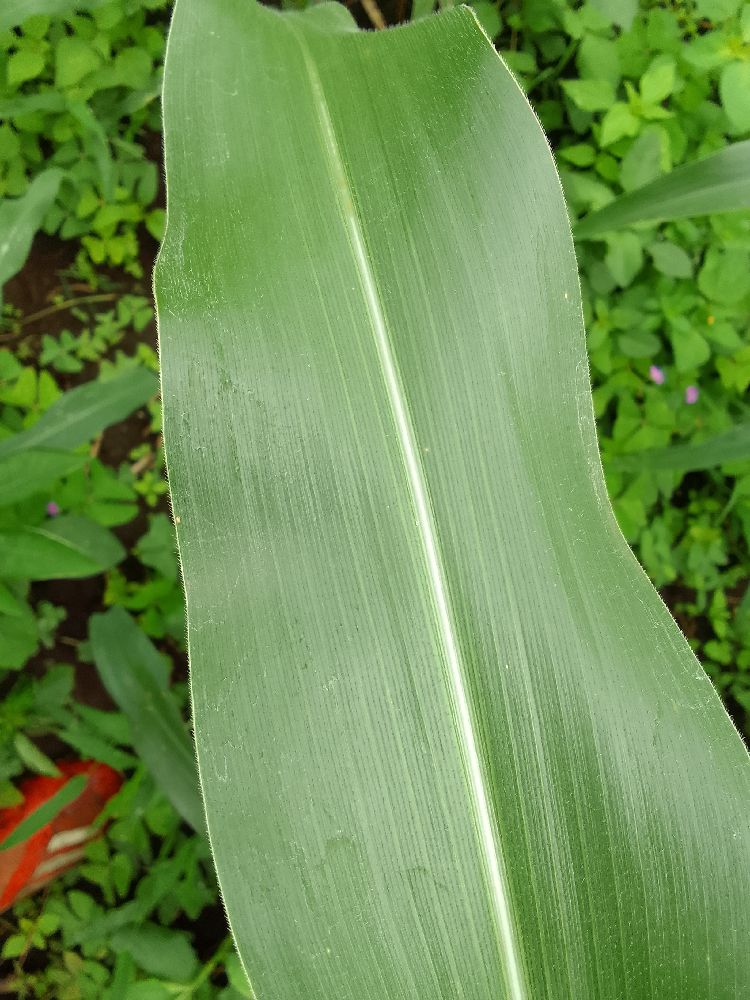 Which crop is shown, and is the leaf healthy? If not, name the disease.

maize, healthy
